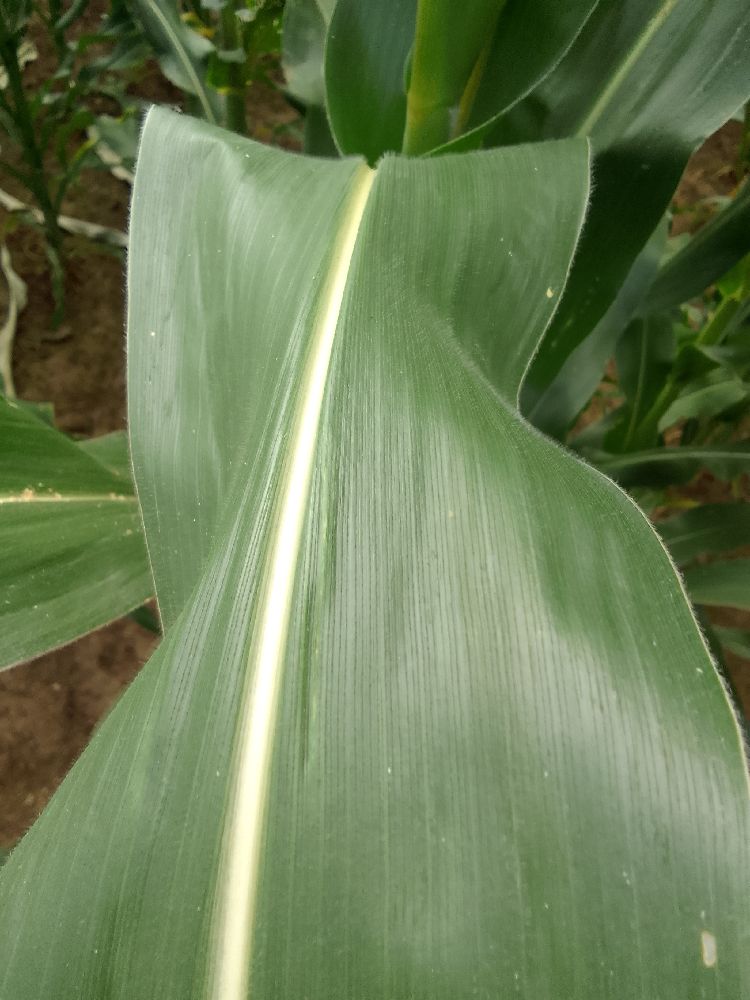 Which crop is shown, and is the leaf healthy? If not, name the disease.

maize, healthy
